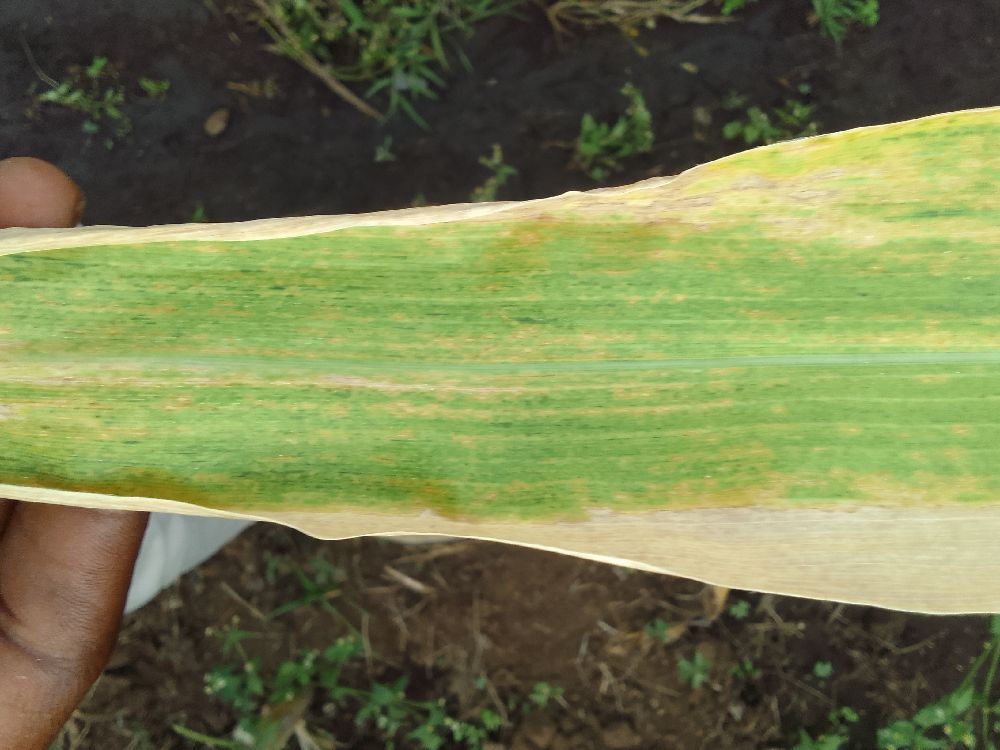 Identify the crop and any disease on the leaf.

maize, maize lethal necrosis
